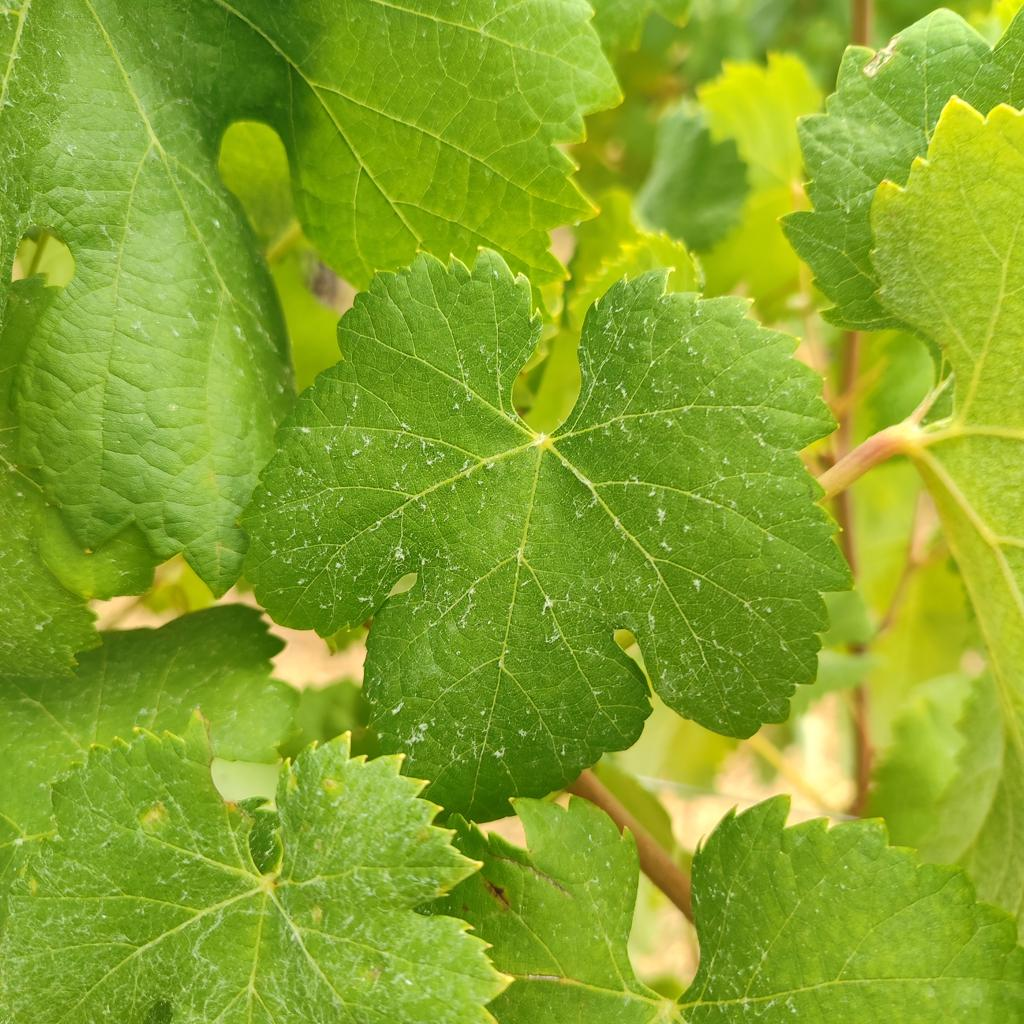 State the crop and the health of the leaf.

grapevine, healthy
